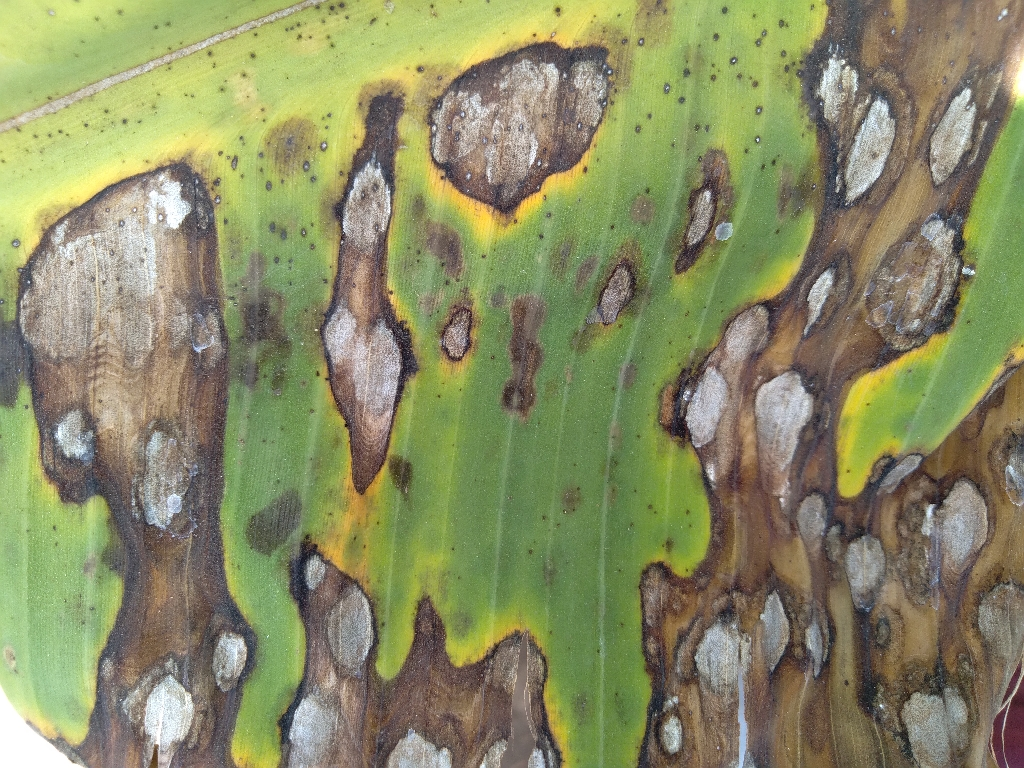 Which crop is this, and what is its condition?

banana, black sigatoka
